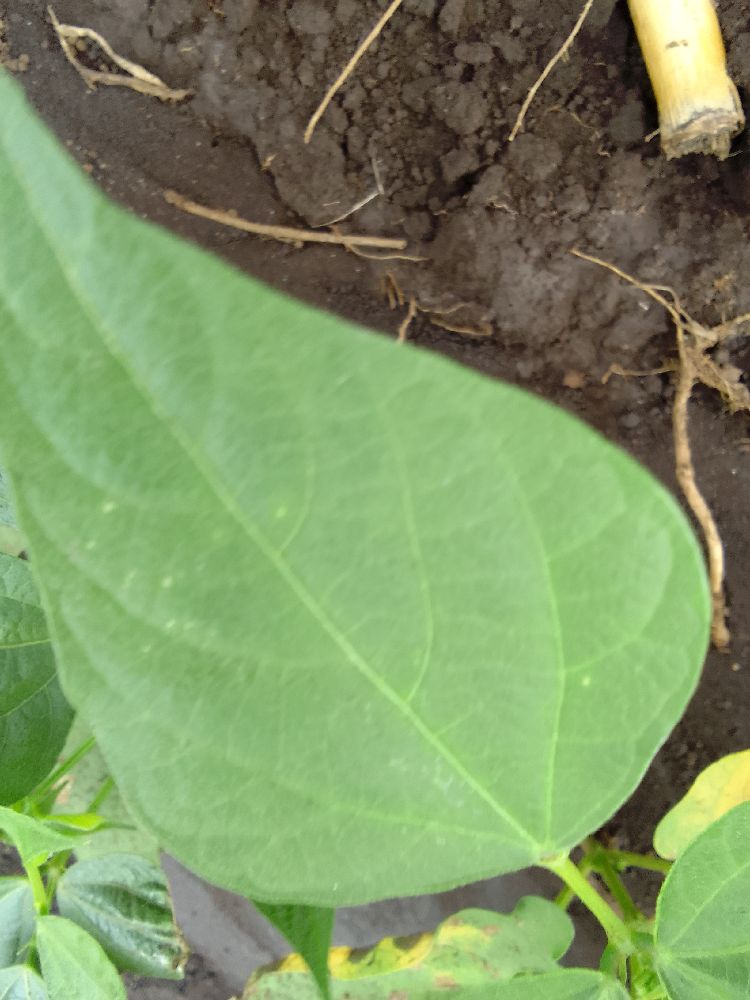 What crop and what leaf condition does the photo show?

common bean, healthy
